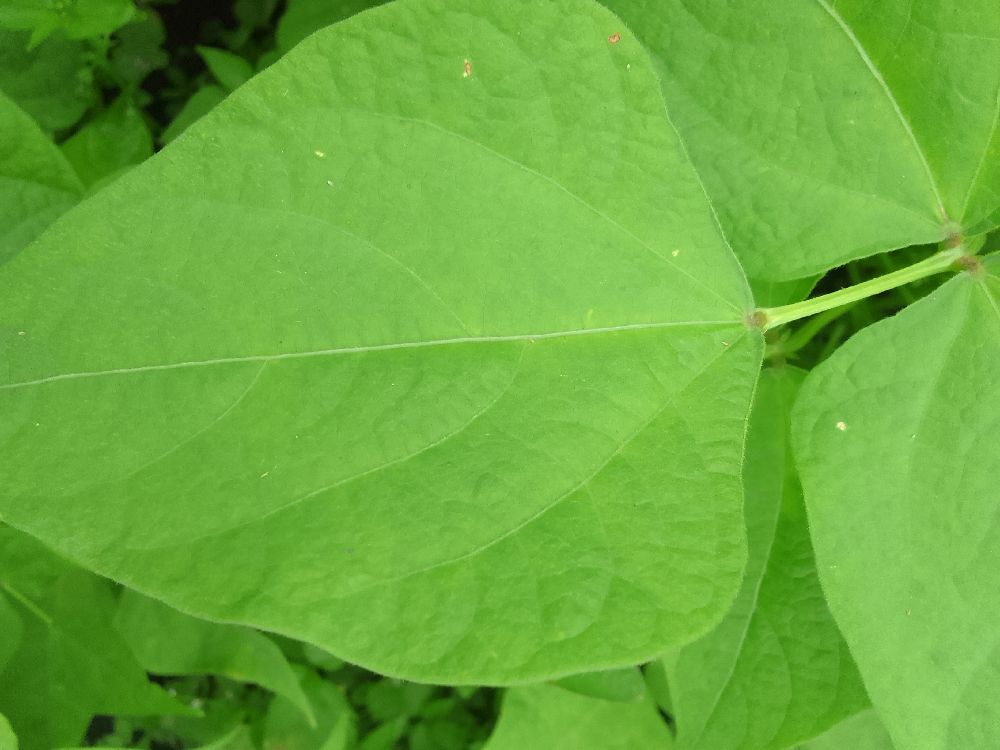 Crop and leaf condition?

common bean, healthy
